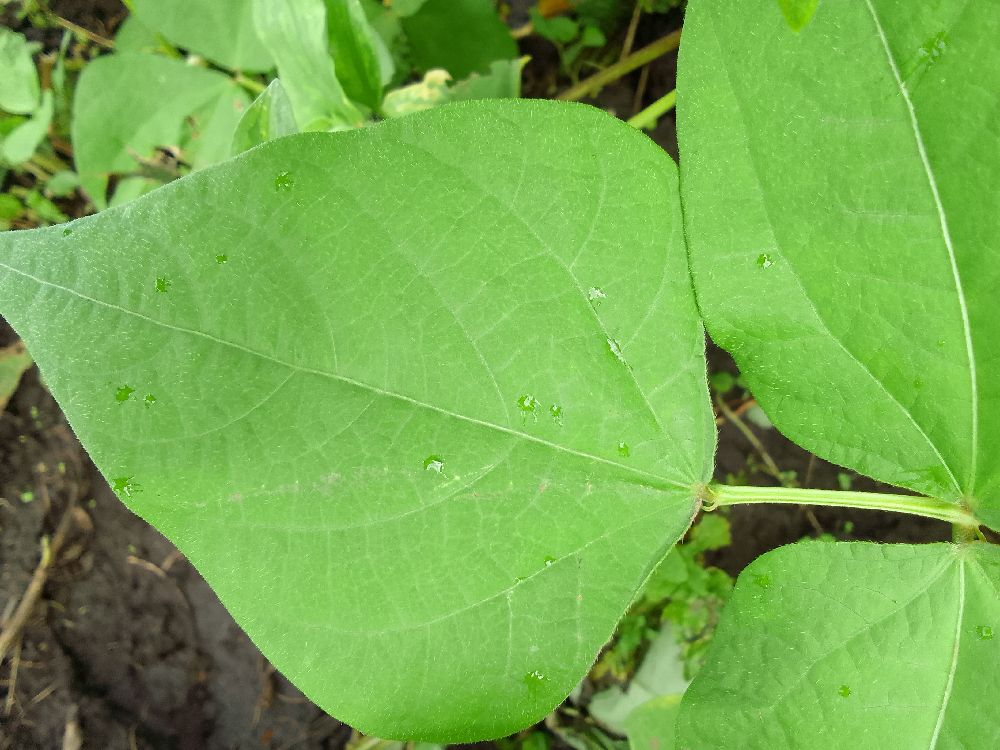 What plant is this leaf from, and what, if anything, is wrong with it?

common bean, healthy
